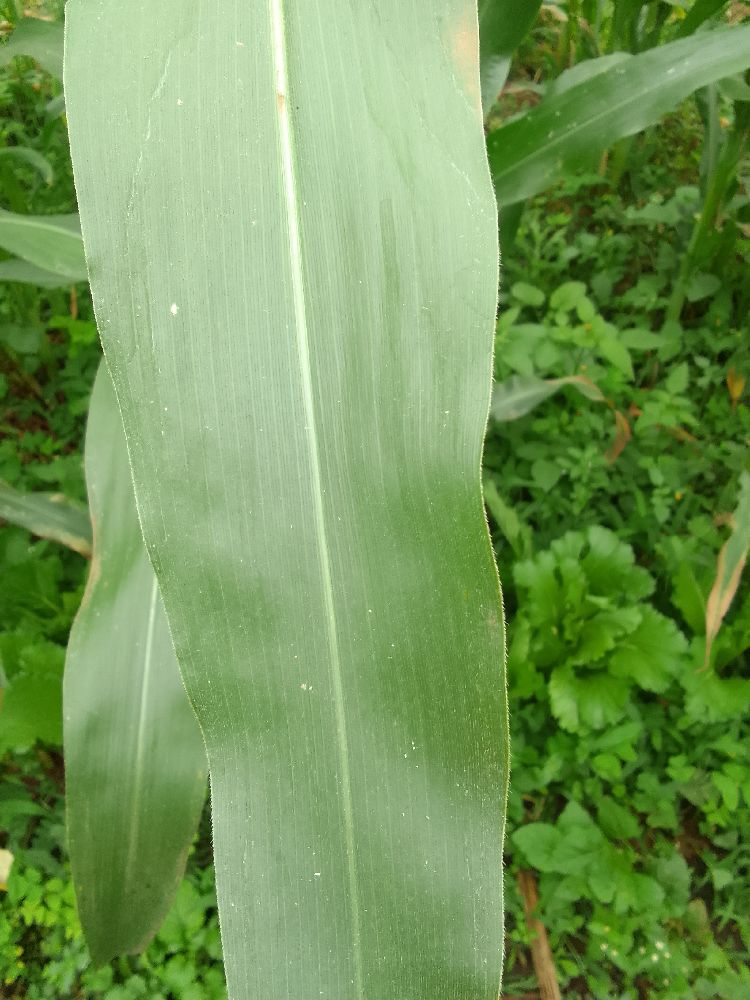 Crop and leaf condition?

maize, healthy
